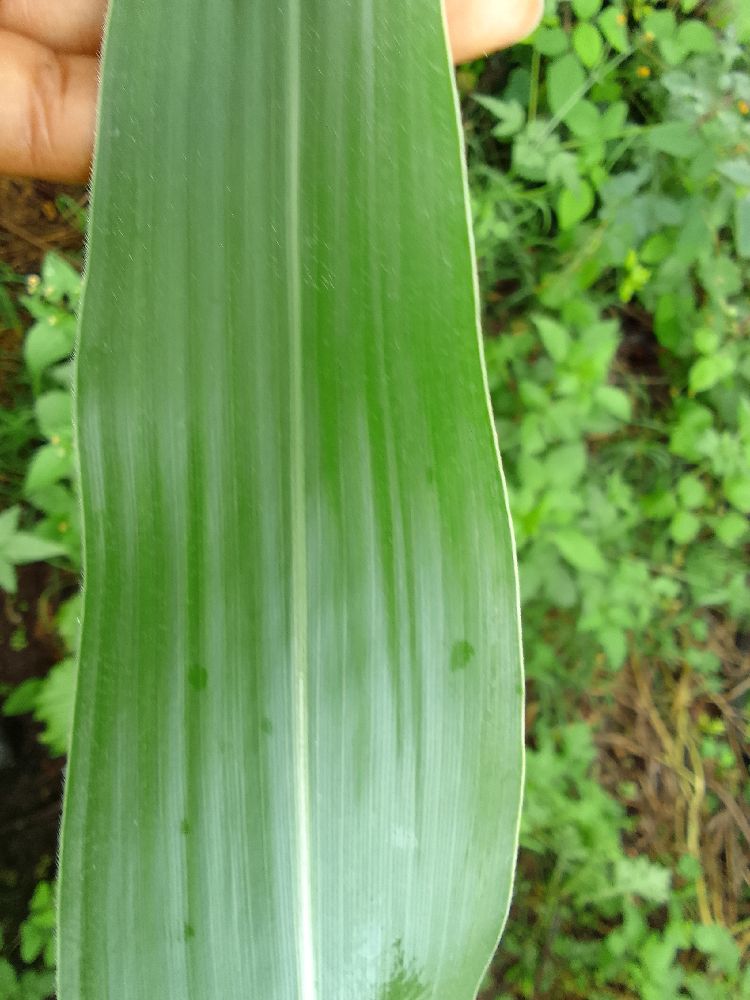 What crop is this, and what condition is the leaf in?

maize, healthy
